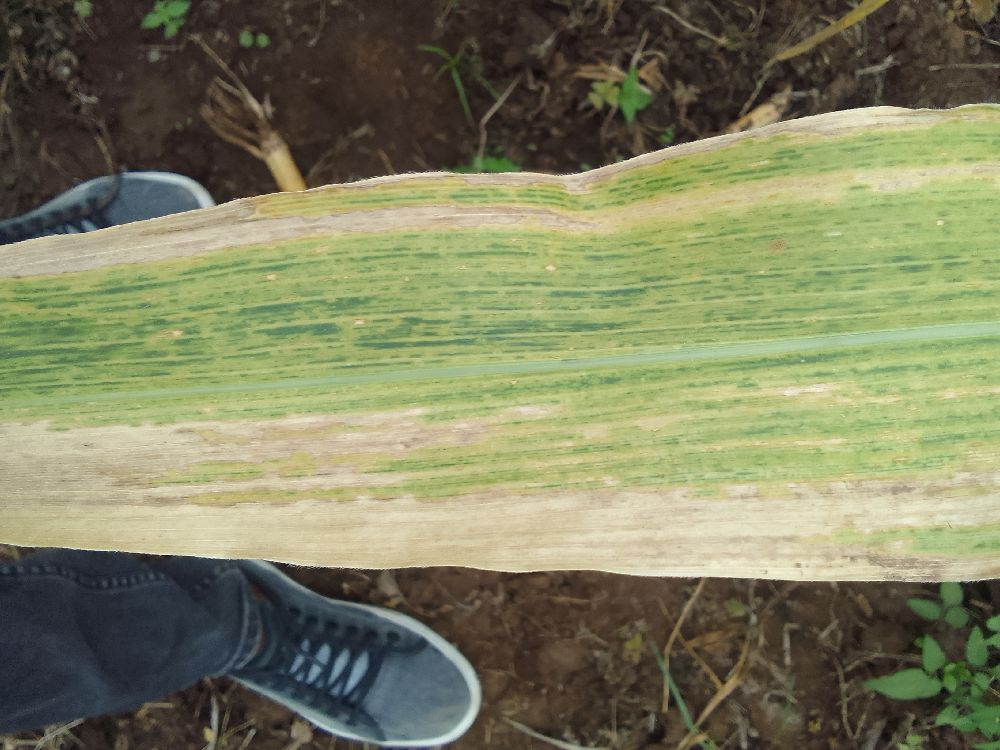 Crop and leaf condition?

maize, maize lethal necrosis
